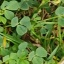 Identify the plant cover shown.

unstructured weed
